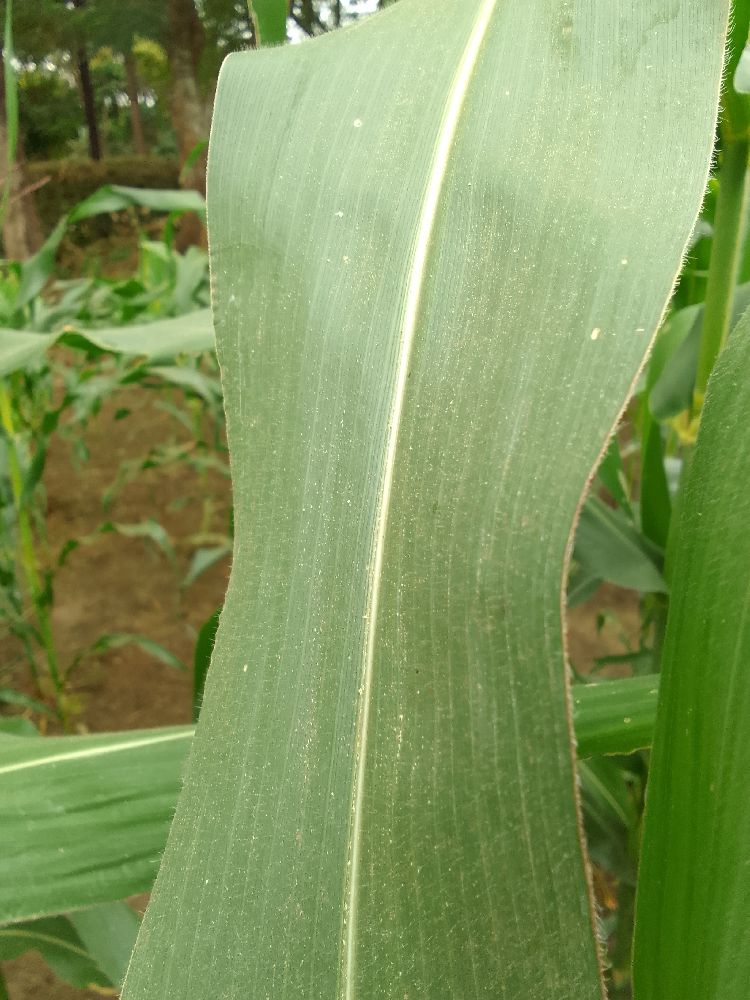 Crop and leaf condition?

maize, healthy
